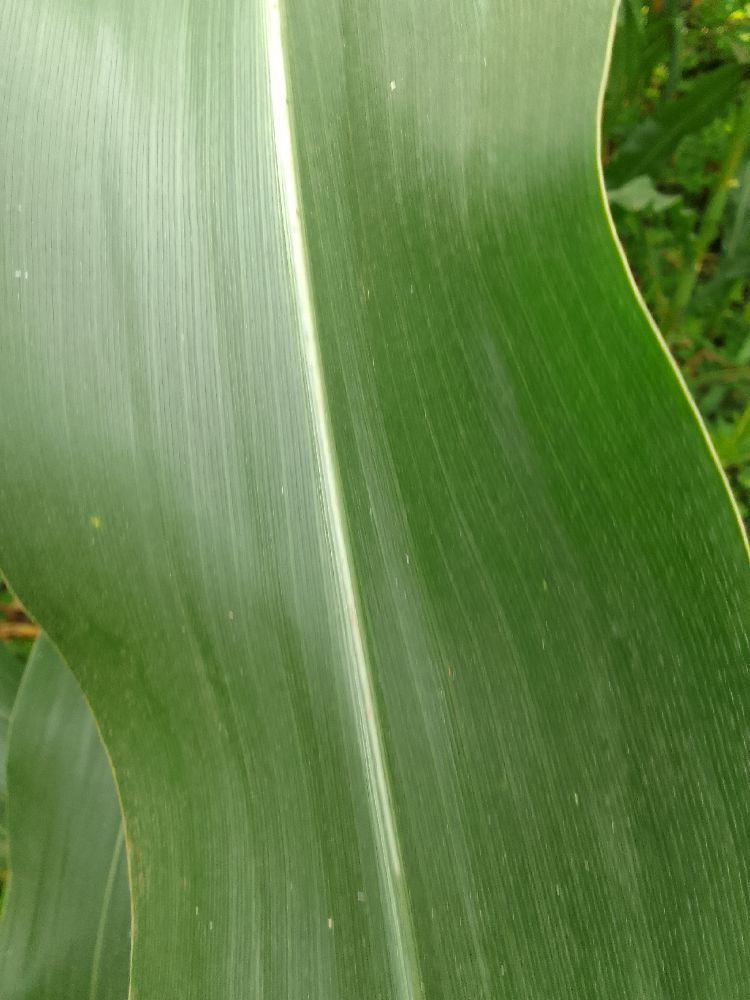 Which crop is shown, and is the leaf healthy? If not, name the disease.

maize, healthy
